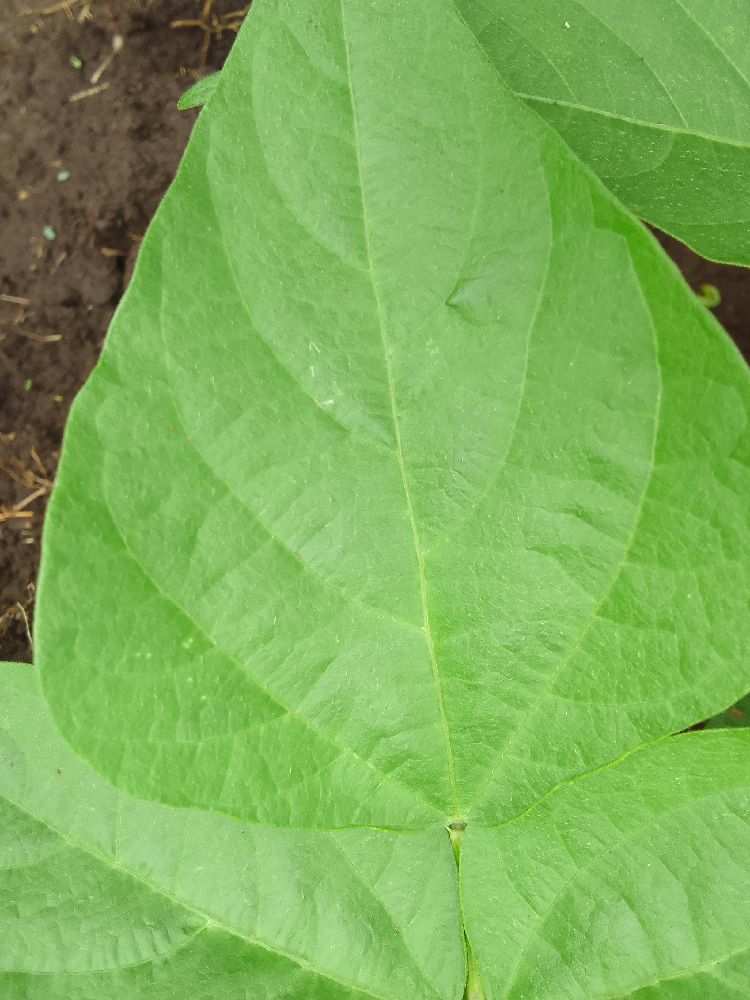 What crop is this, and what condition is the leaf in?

common bean, healthy
